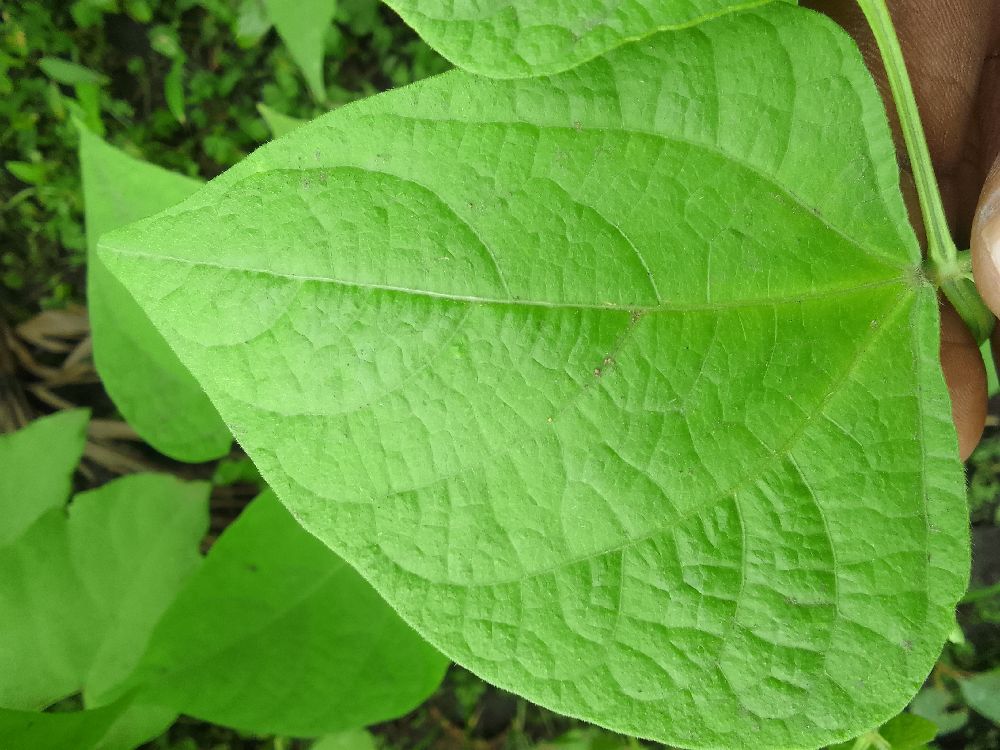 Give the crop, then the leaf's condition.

common bean, healthy
